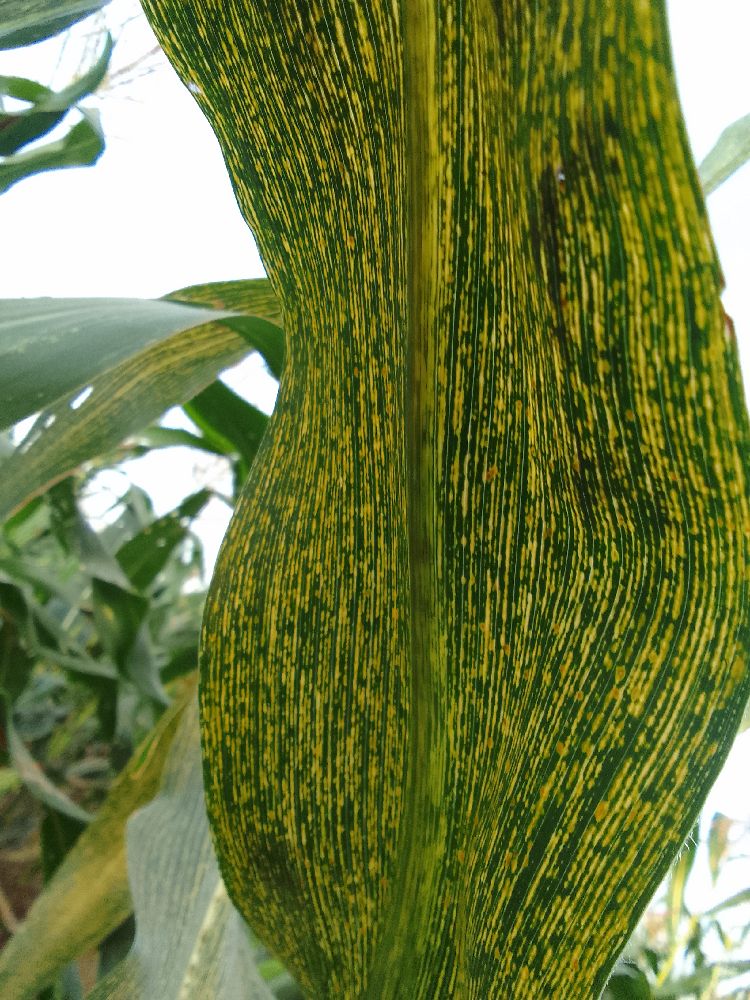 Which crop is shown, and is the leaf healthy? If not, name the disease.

maize, maize streak virus
